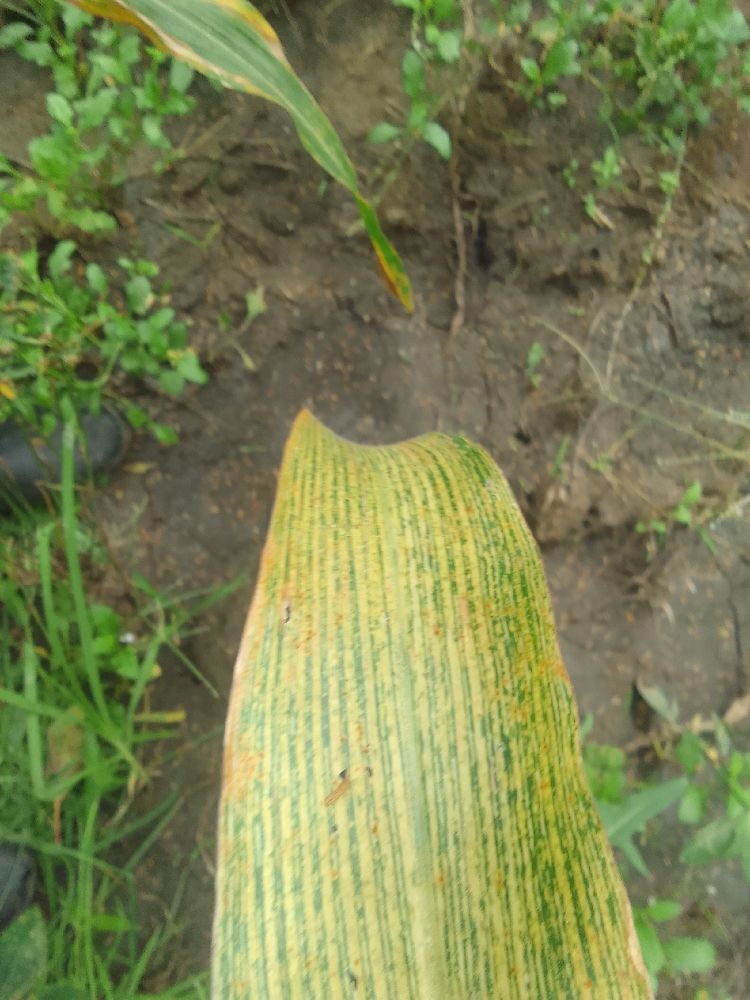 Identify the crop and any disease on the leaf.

maize, maize streak virus
